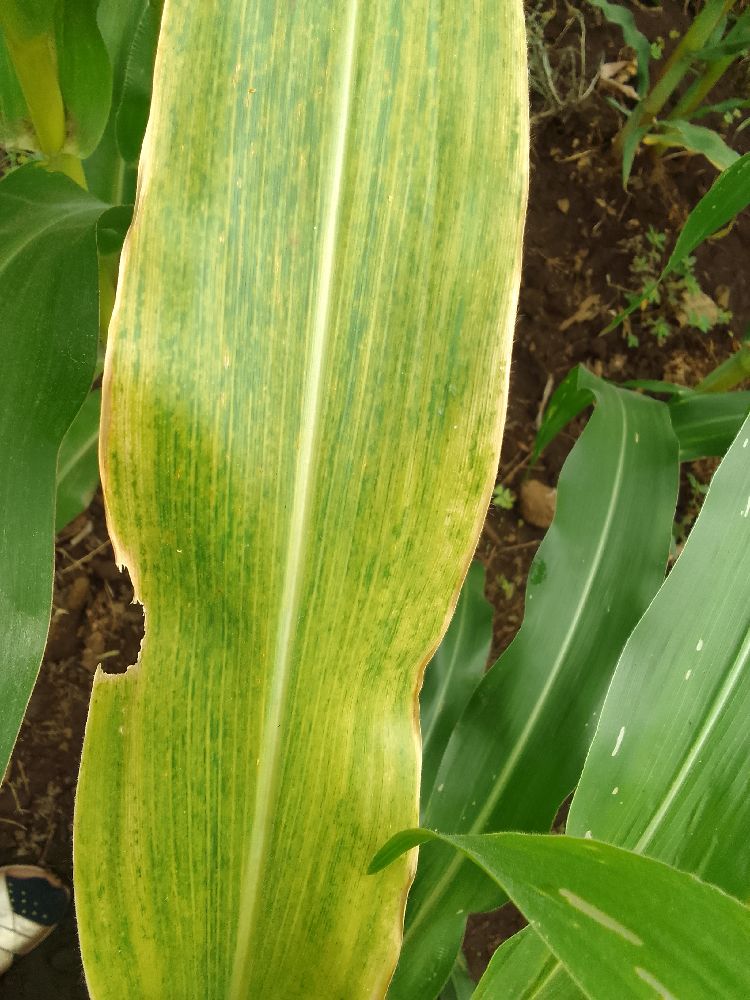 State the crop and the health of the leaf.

maize, maize lethal necrosis
